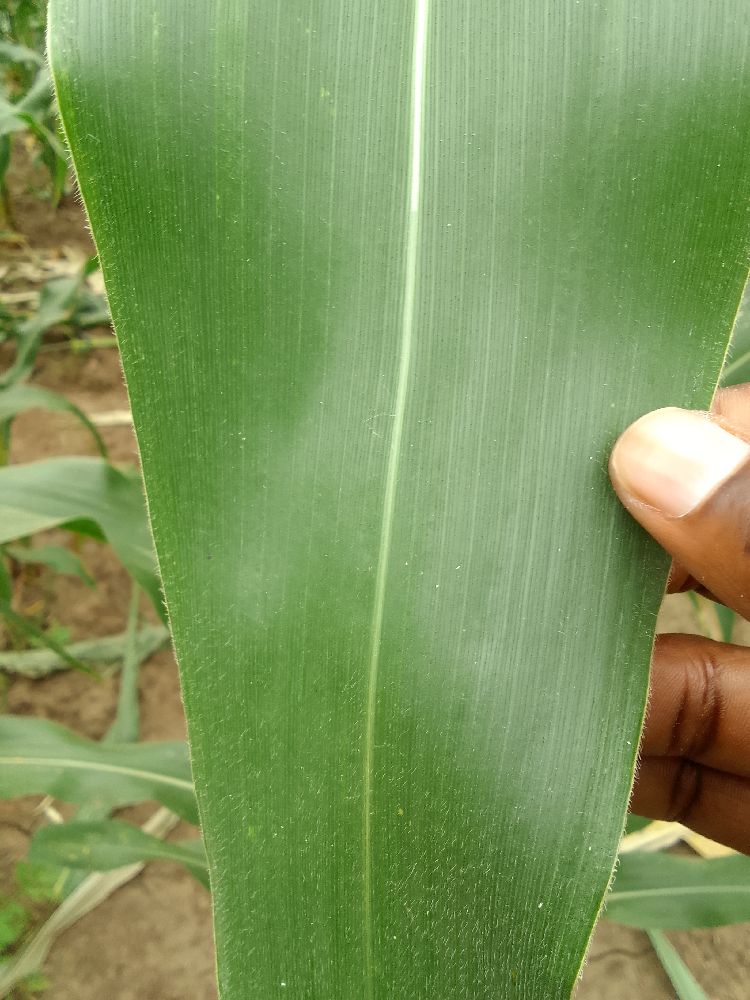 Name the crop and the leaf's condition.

maize, healthy
